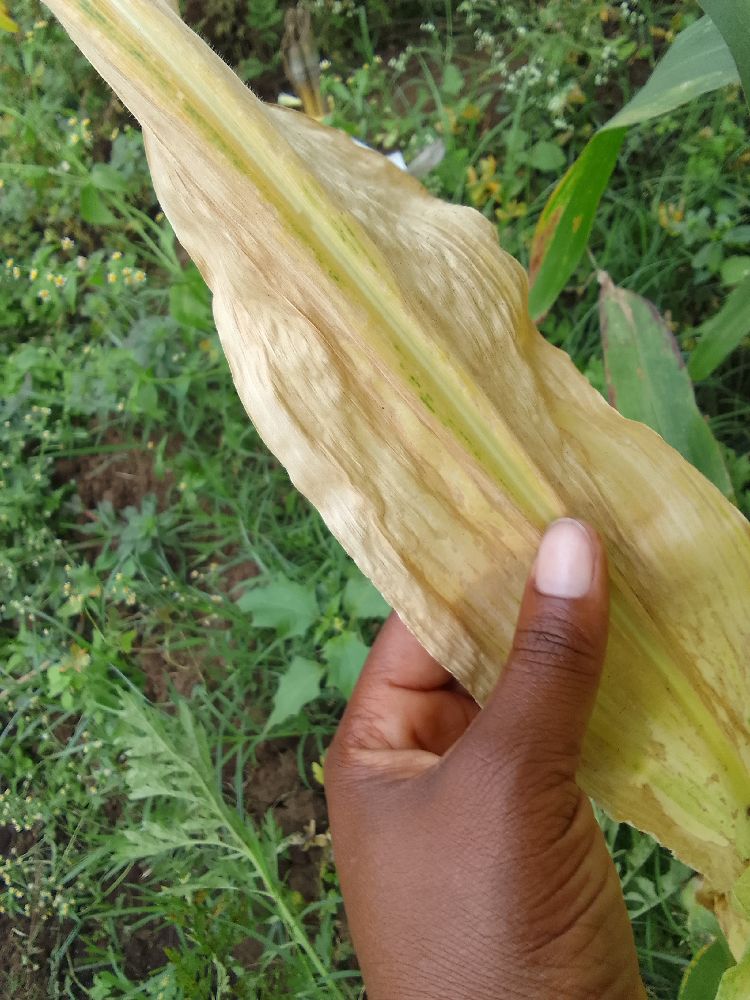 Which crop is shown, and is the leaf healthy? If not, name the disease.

maize, maize lethal necrosis
